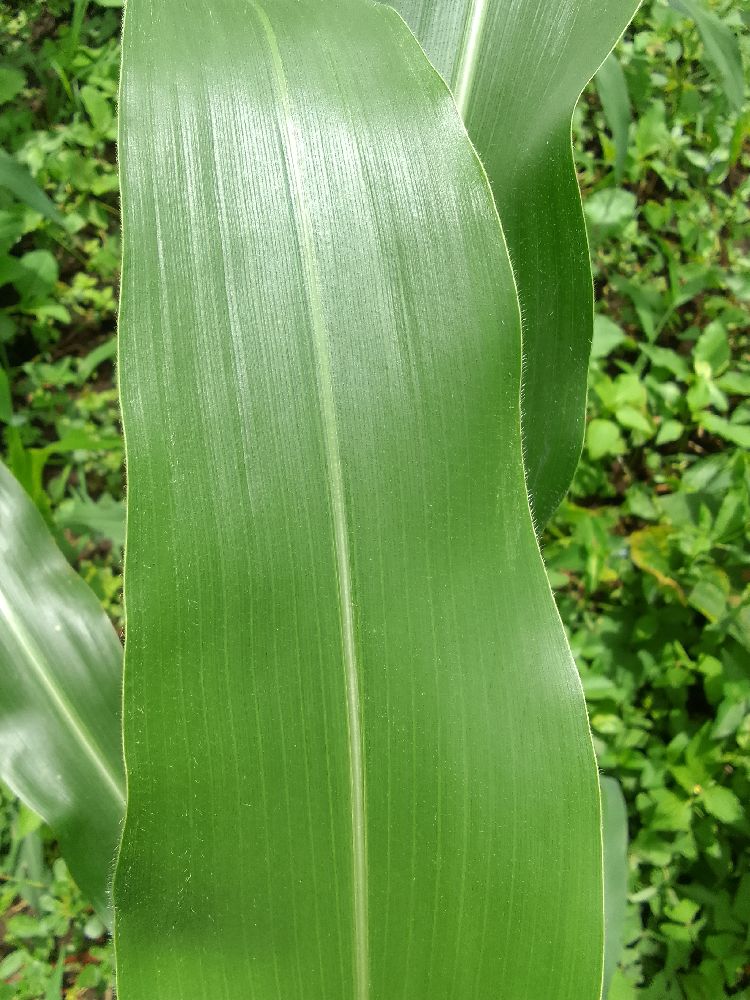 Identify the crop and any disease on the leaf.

maize, healthy
